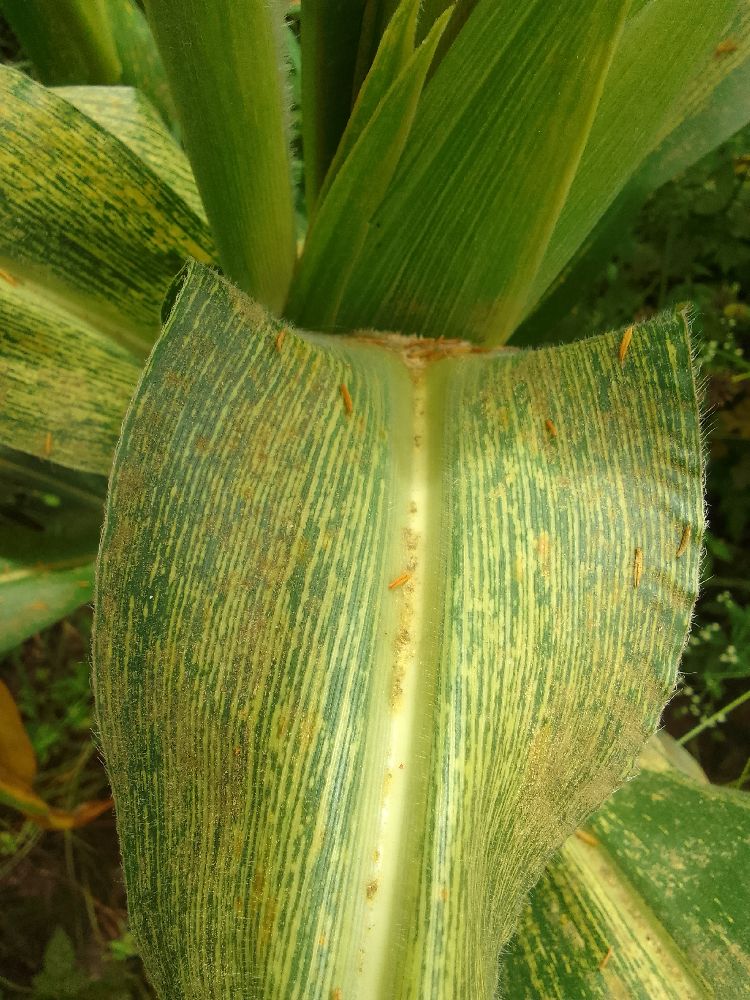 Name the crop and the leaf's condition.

maize, maize streak virus
